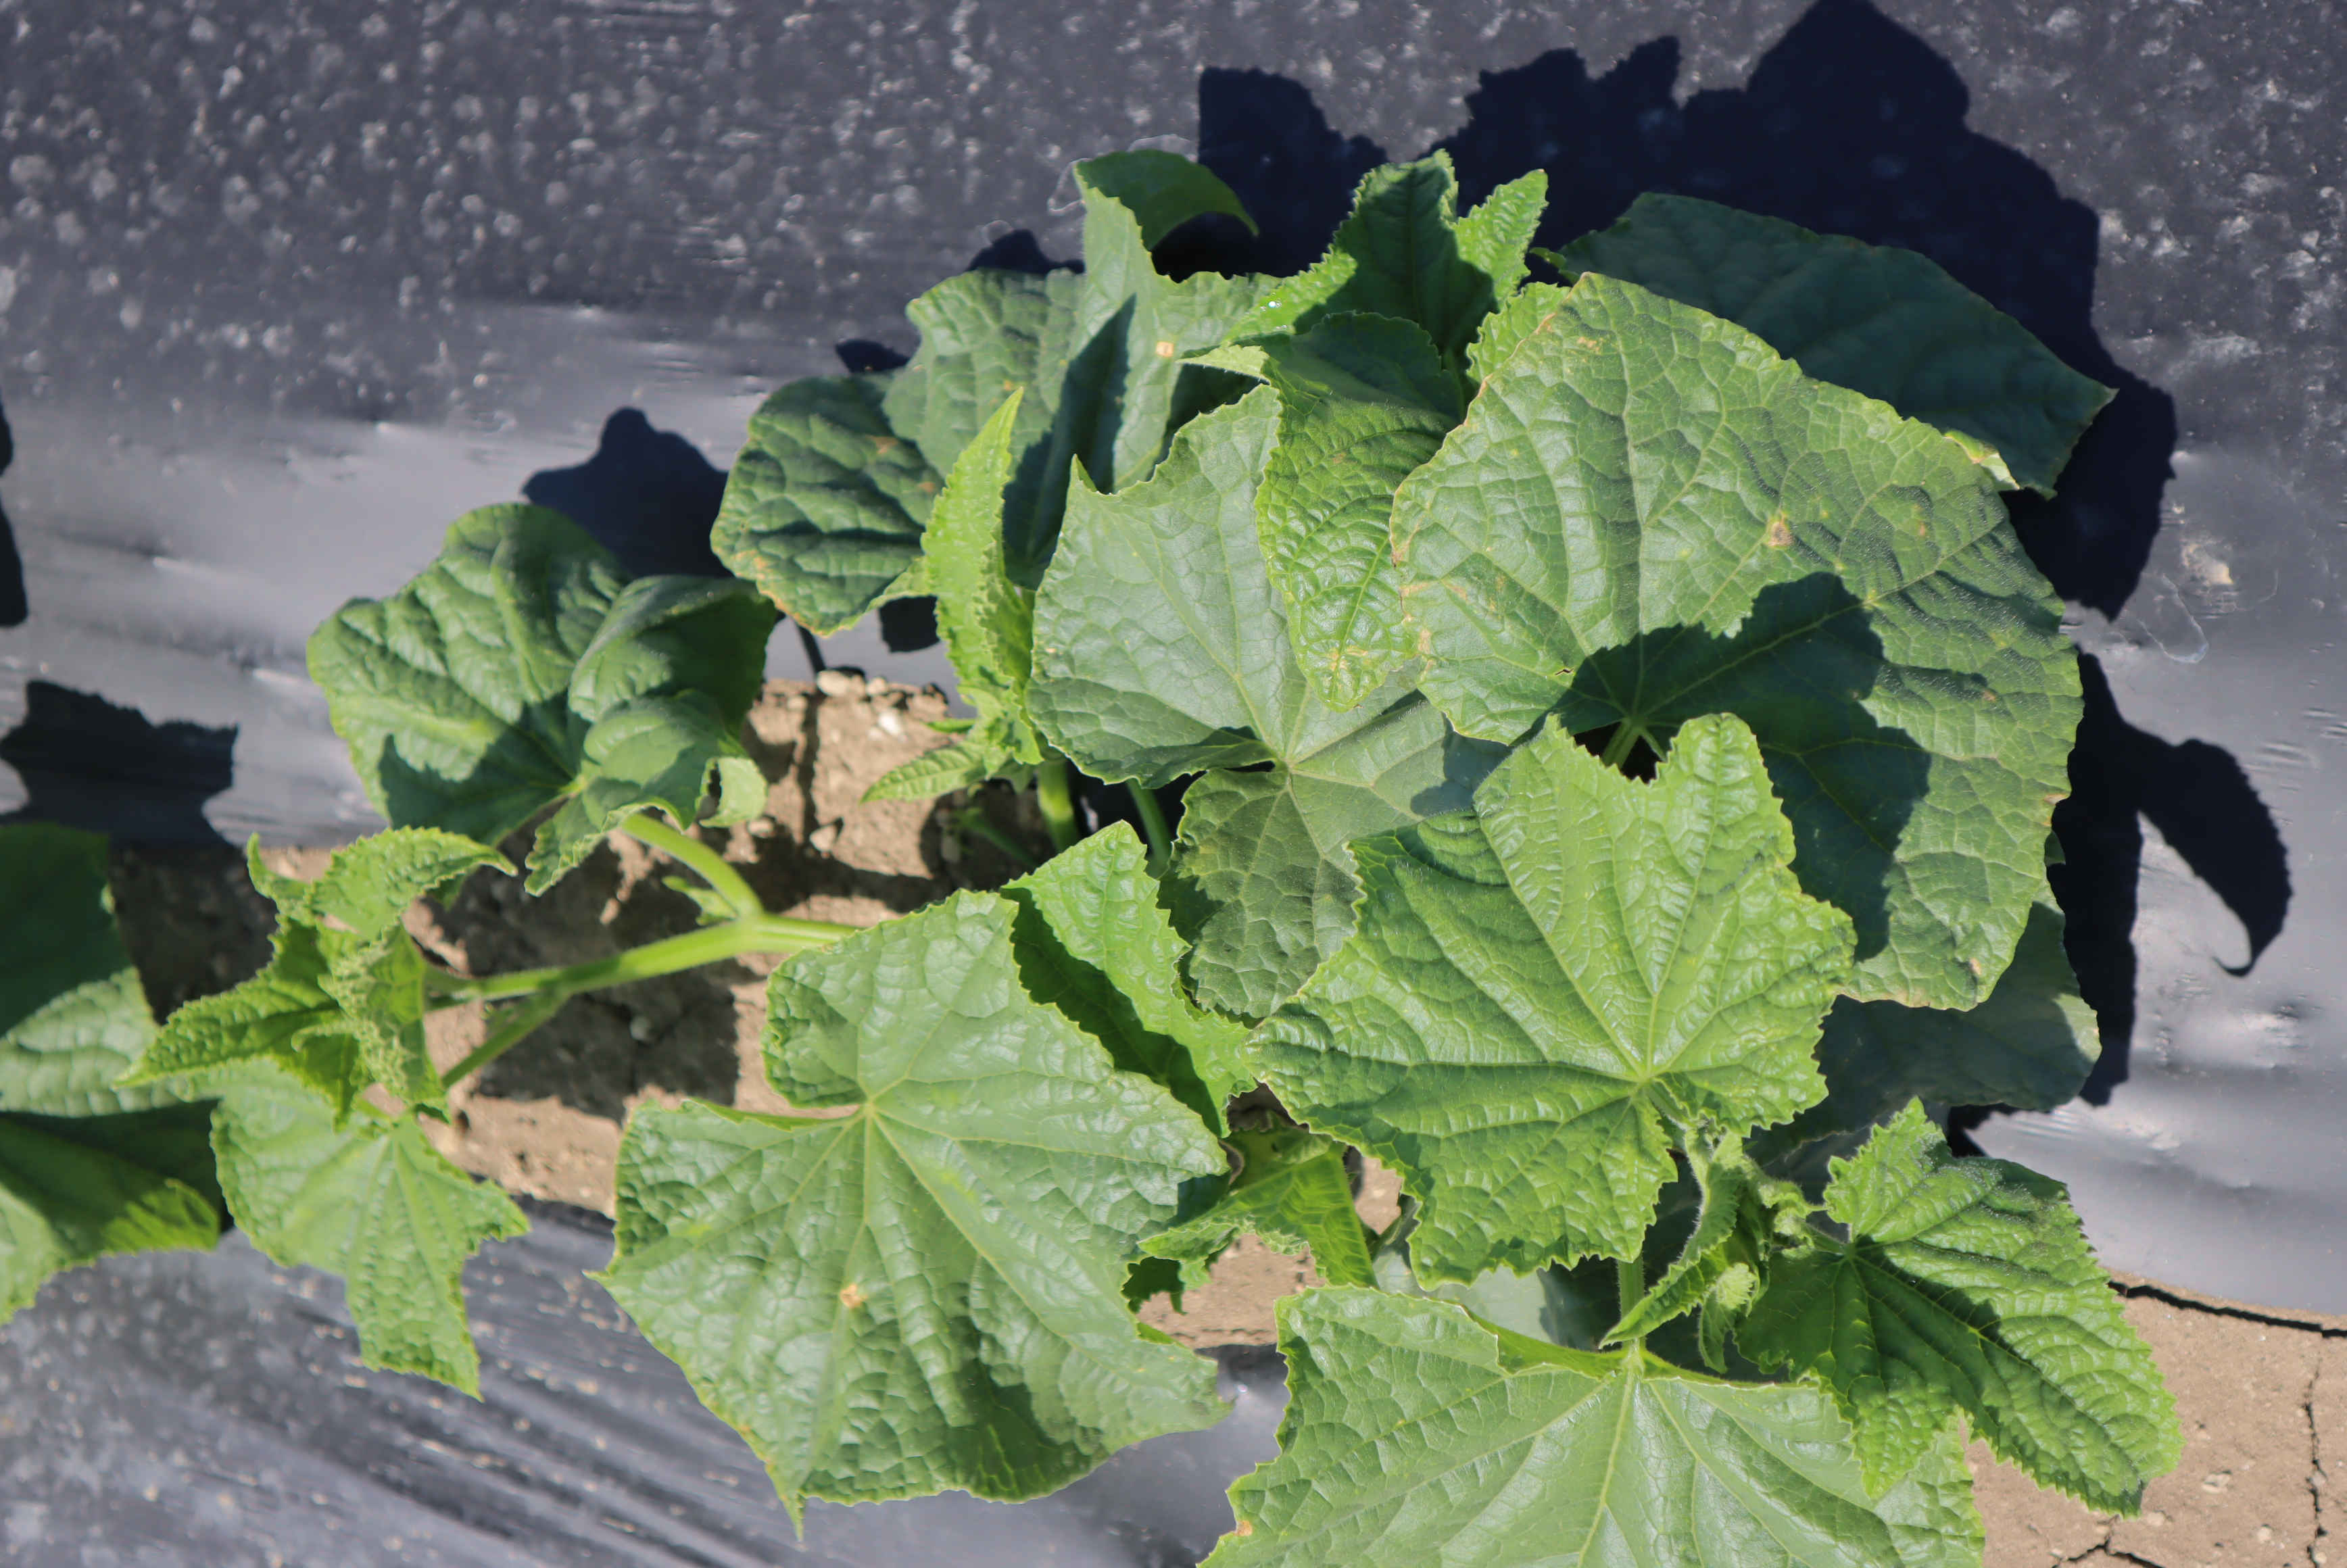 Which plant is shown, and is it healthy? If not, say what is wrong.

cucumber, phosphorous deficiency
